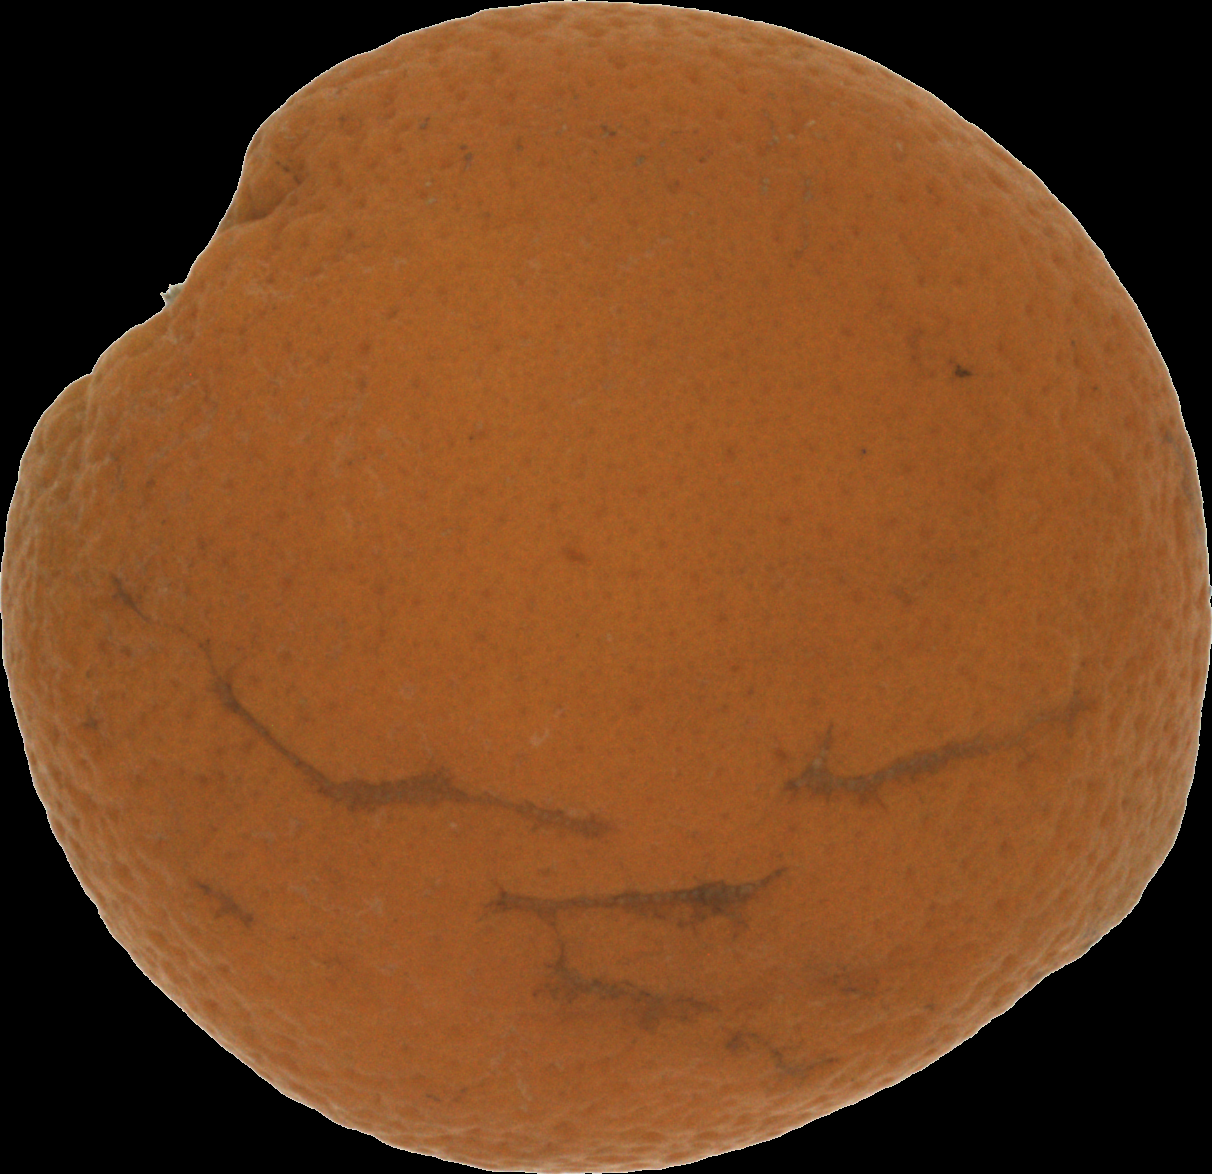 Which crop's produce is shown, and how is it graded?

orange, bad
